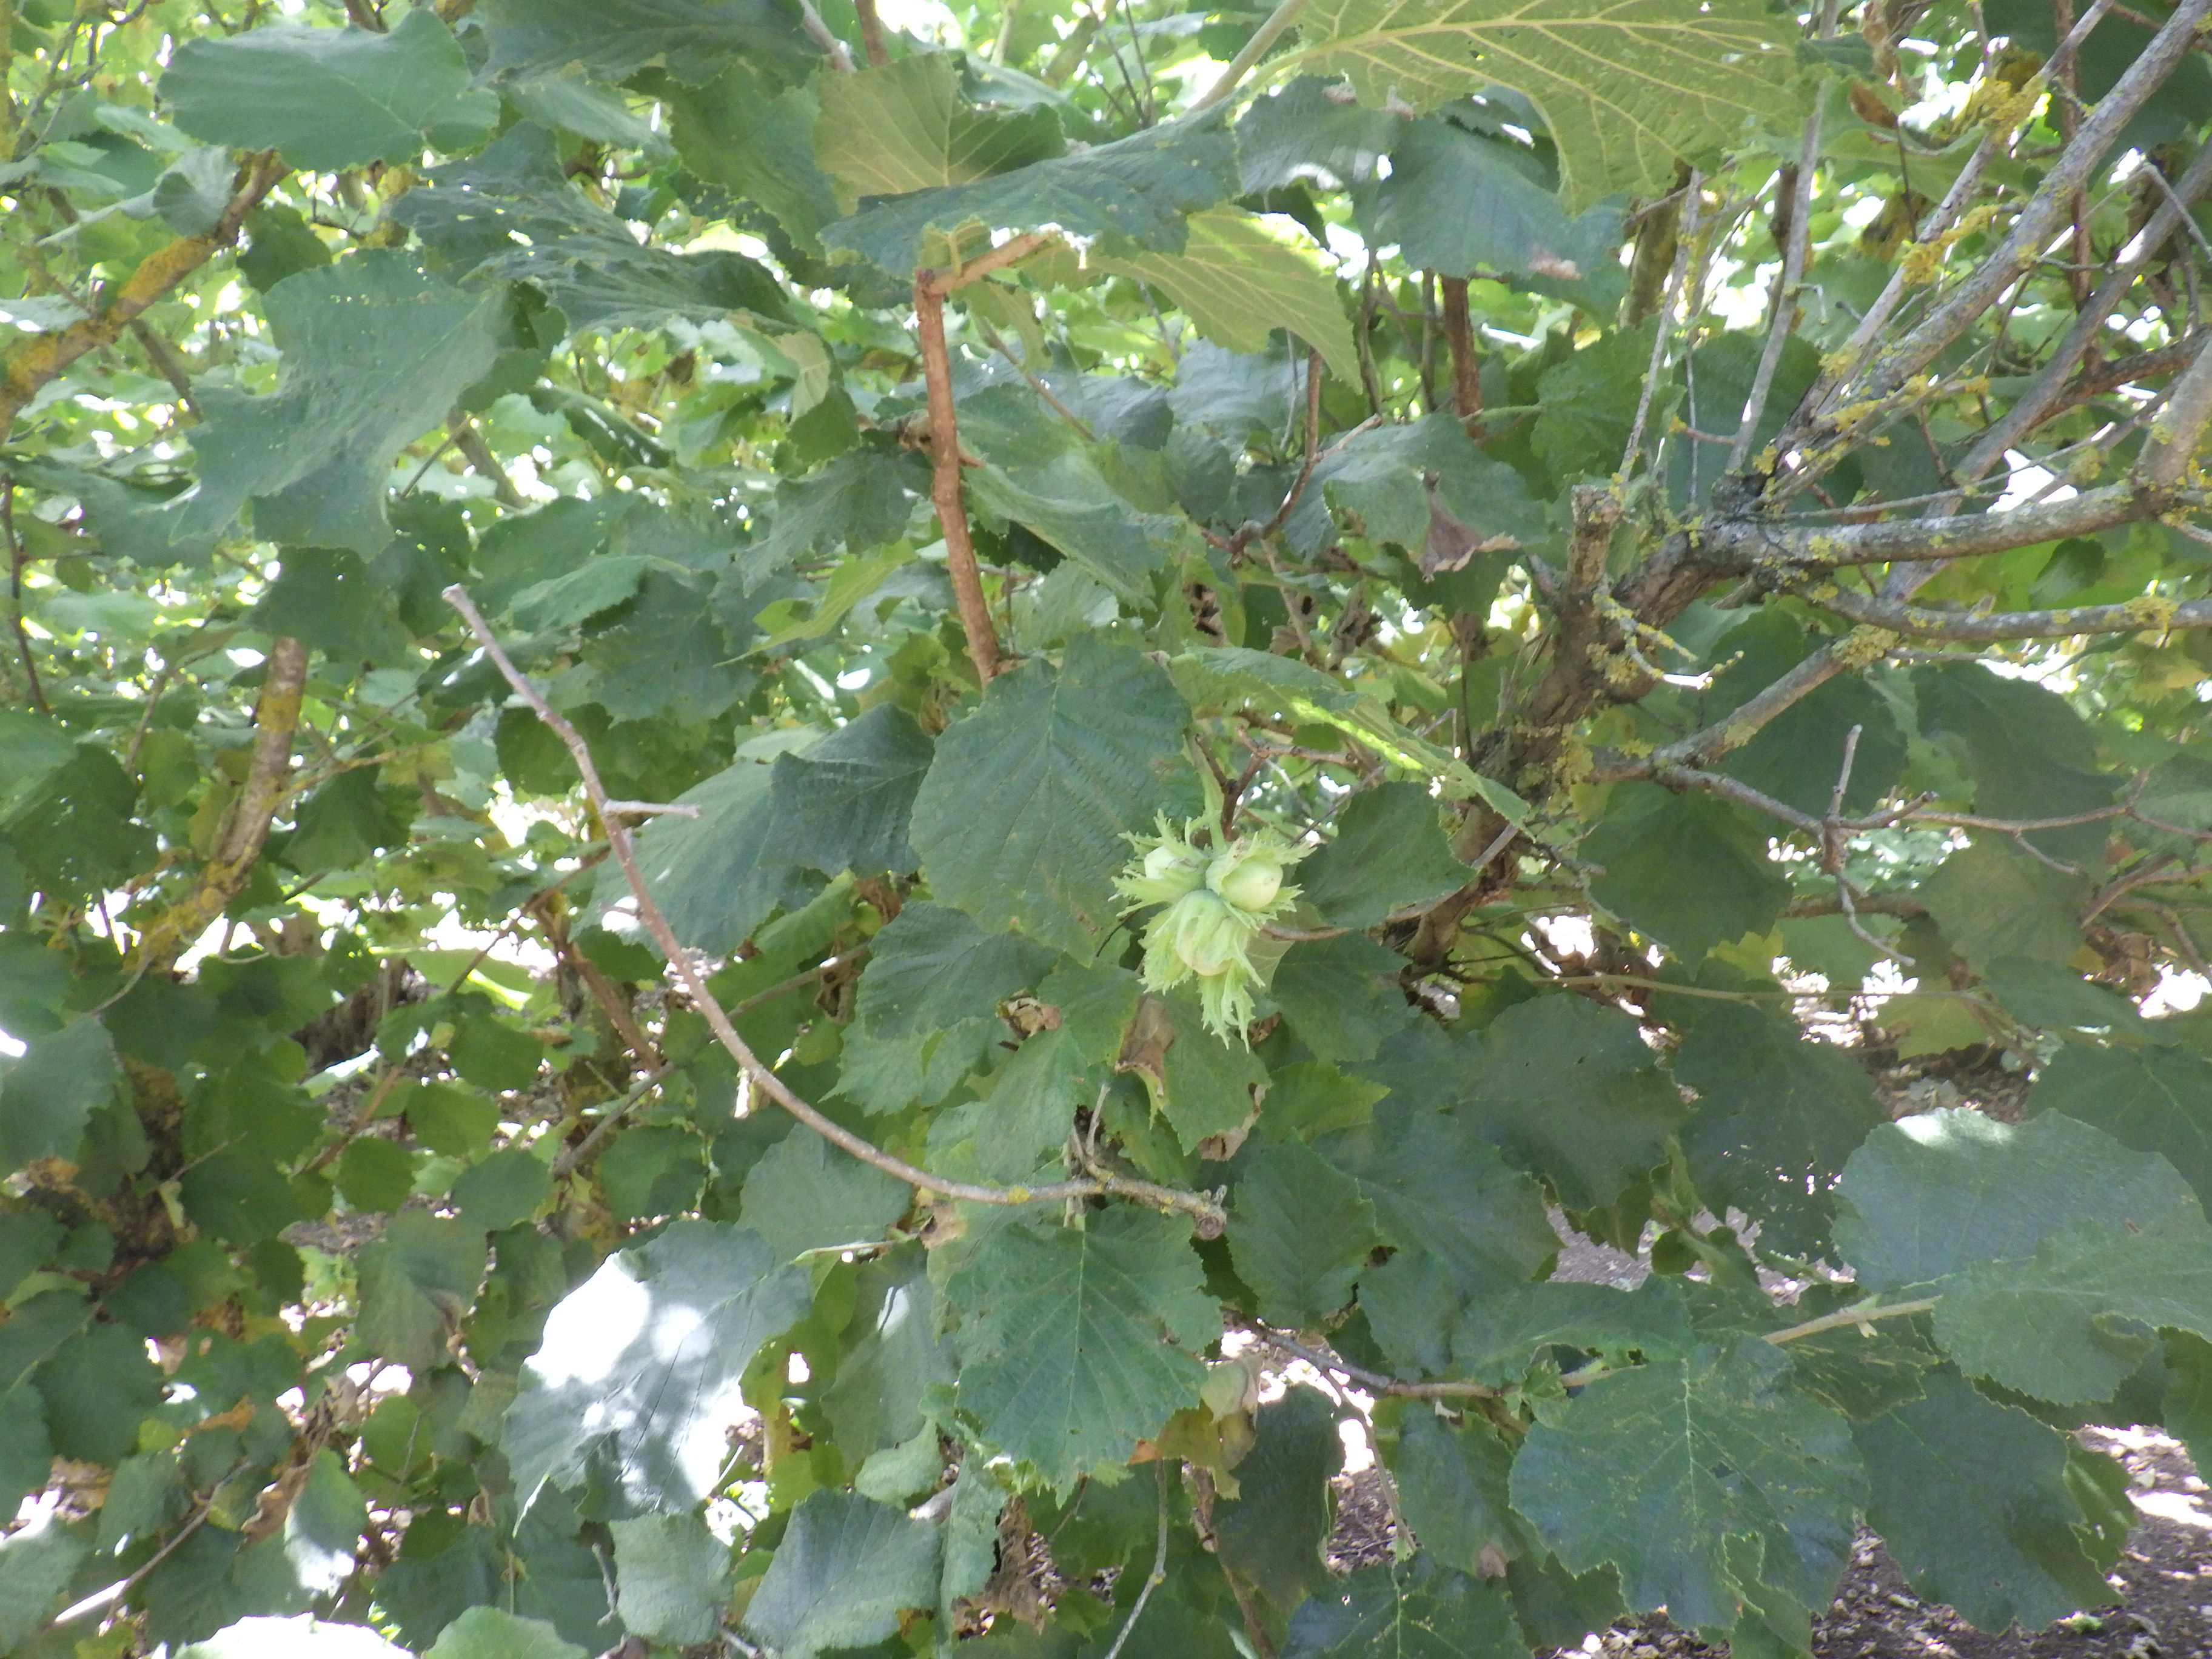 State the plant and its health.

hazel, phytophagous
